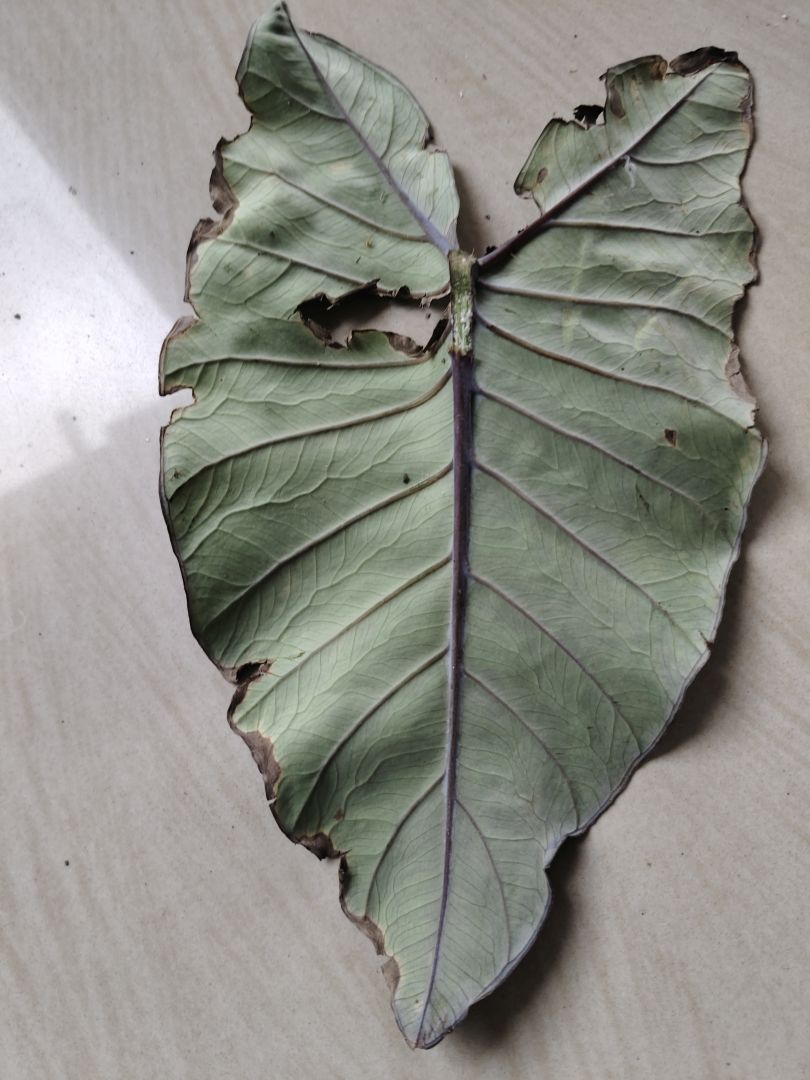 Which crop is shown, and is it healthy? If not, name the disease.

taro, leaf blight
